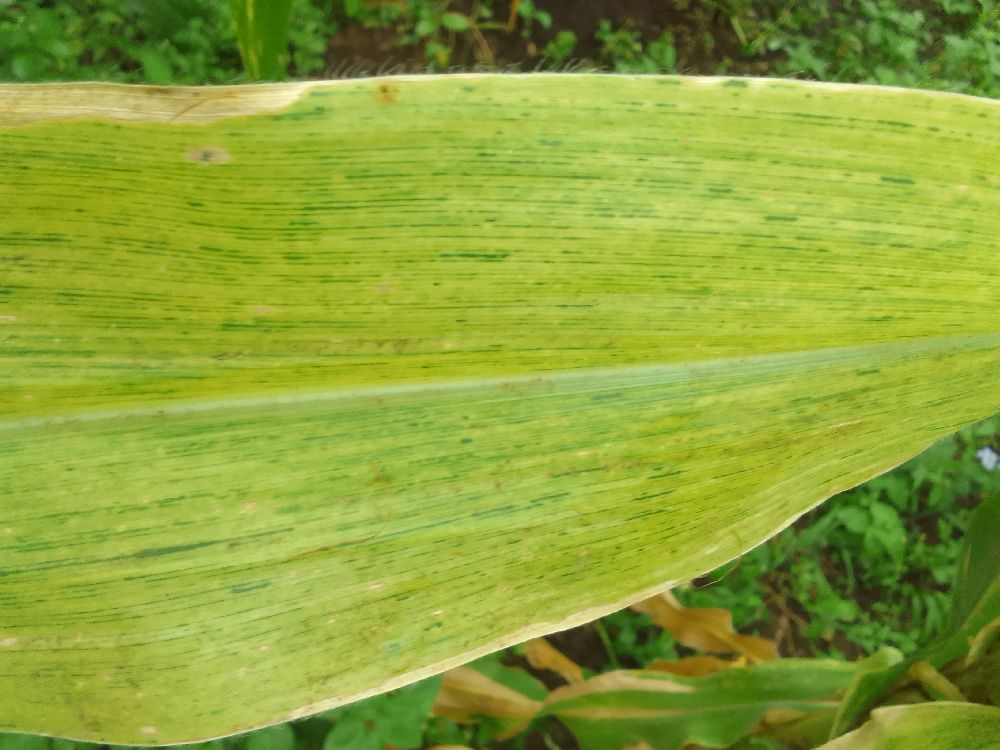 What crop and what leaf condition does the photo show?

maize, maize lethal necrosis
